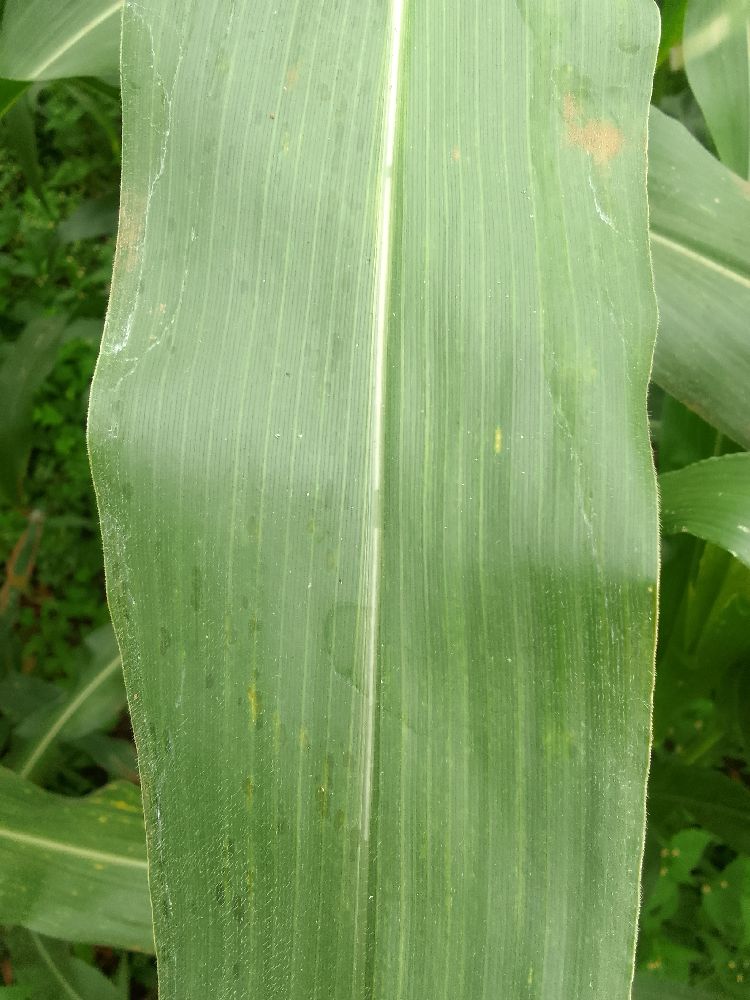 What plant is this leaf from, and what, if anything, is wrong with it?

maize, healthy
